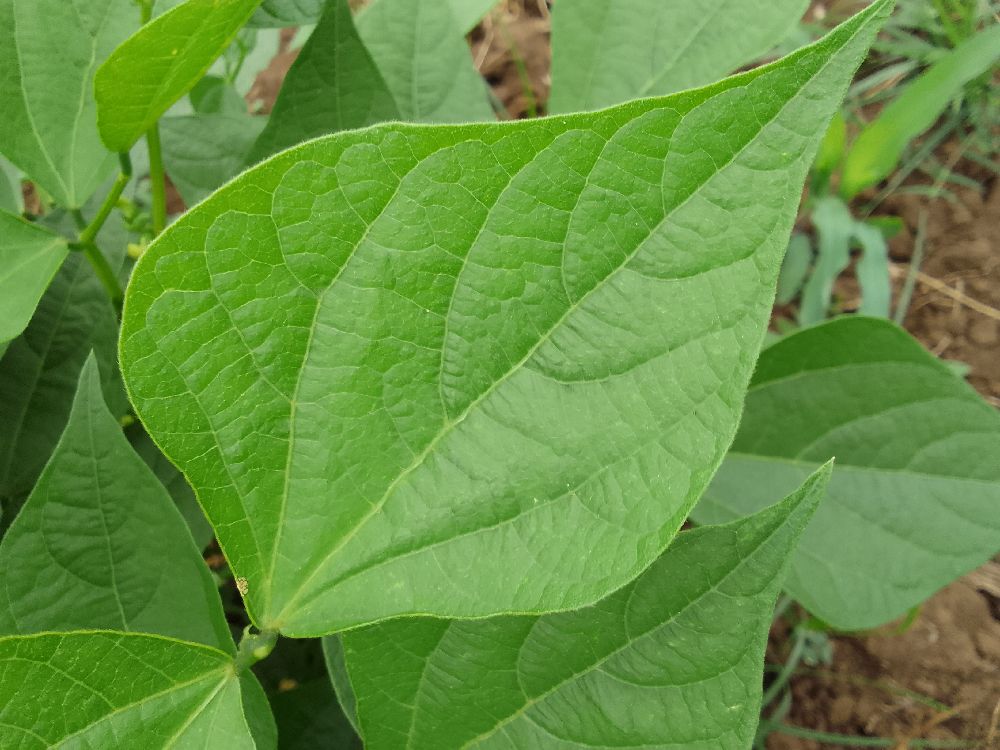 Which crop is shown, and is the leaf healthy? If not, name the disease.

common bean, healthy
